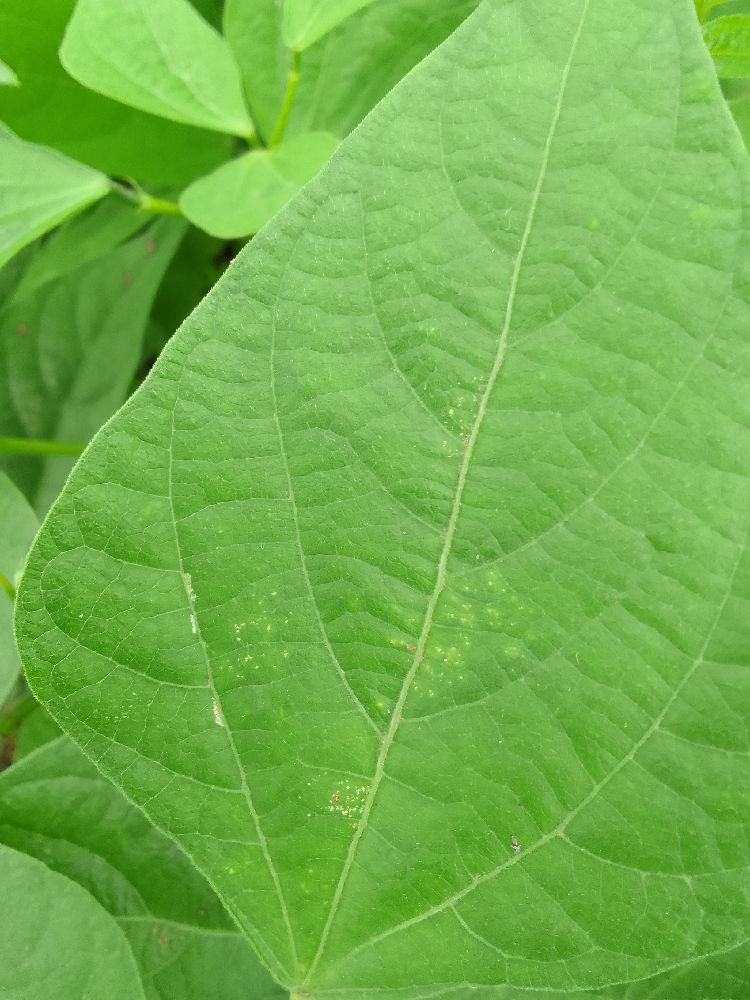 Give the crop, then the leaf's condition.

common bean, healthy
